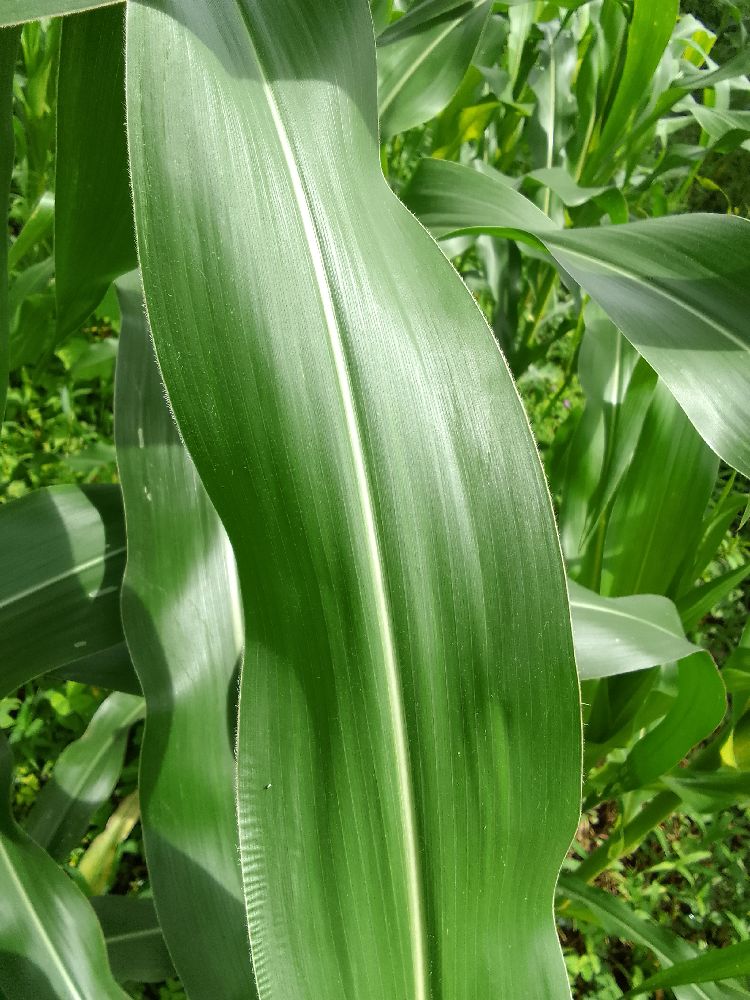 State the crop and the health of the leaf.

maize, healthy
